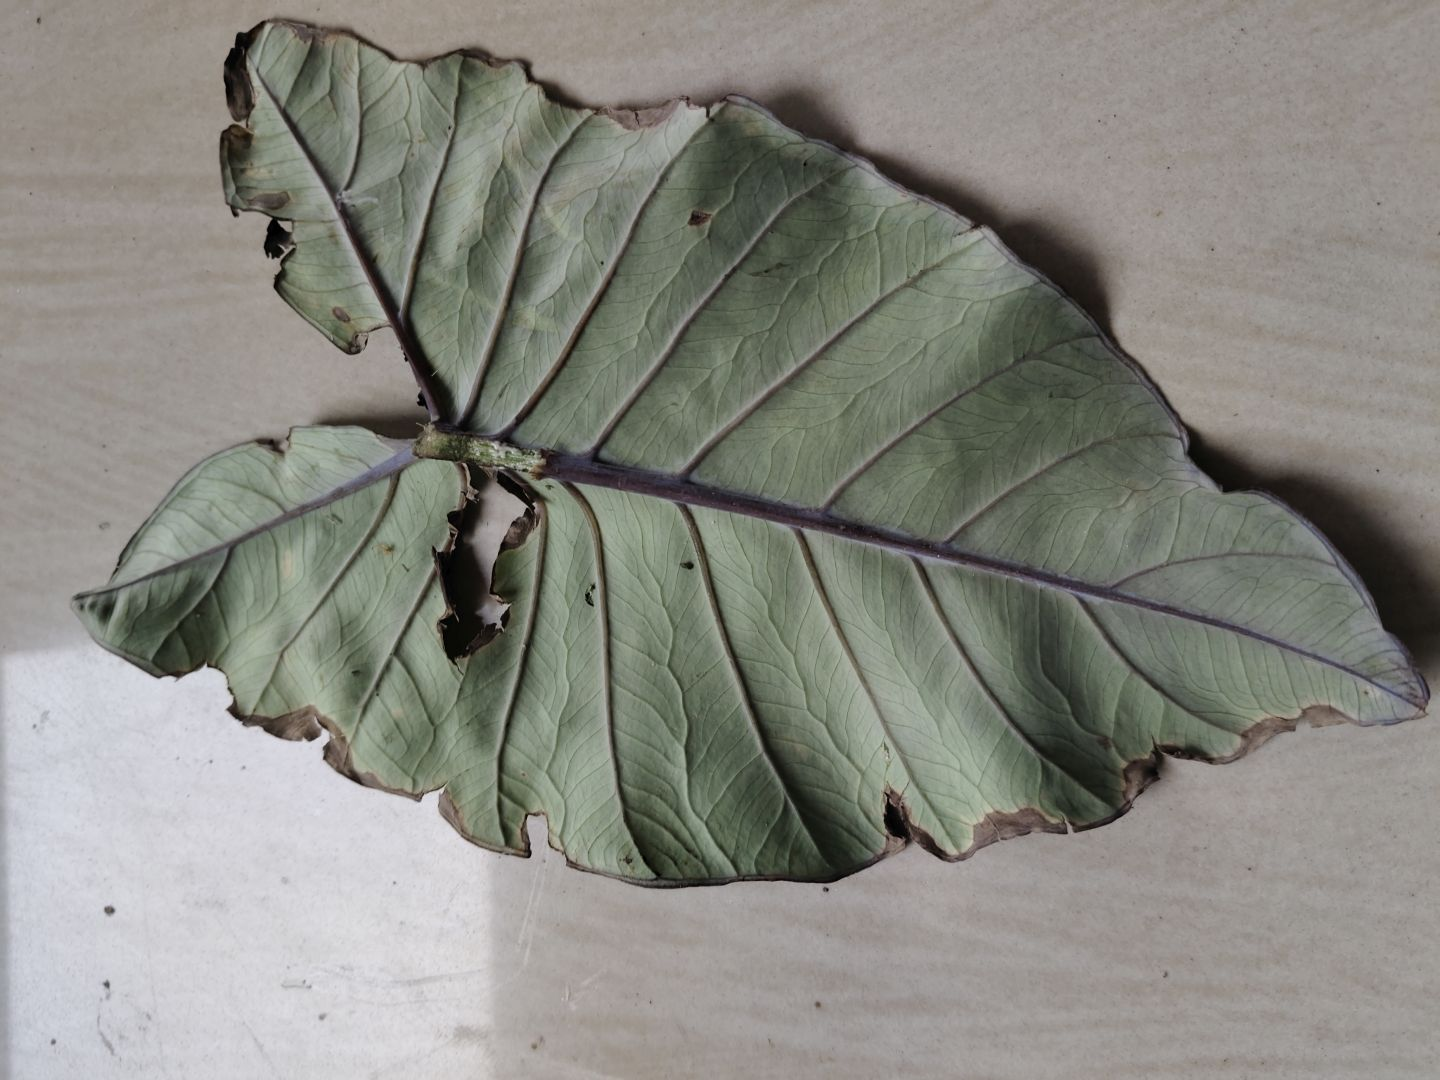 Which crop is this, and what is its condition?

taro, leaf blight
